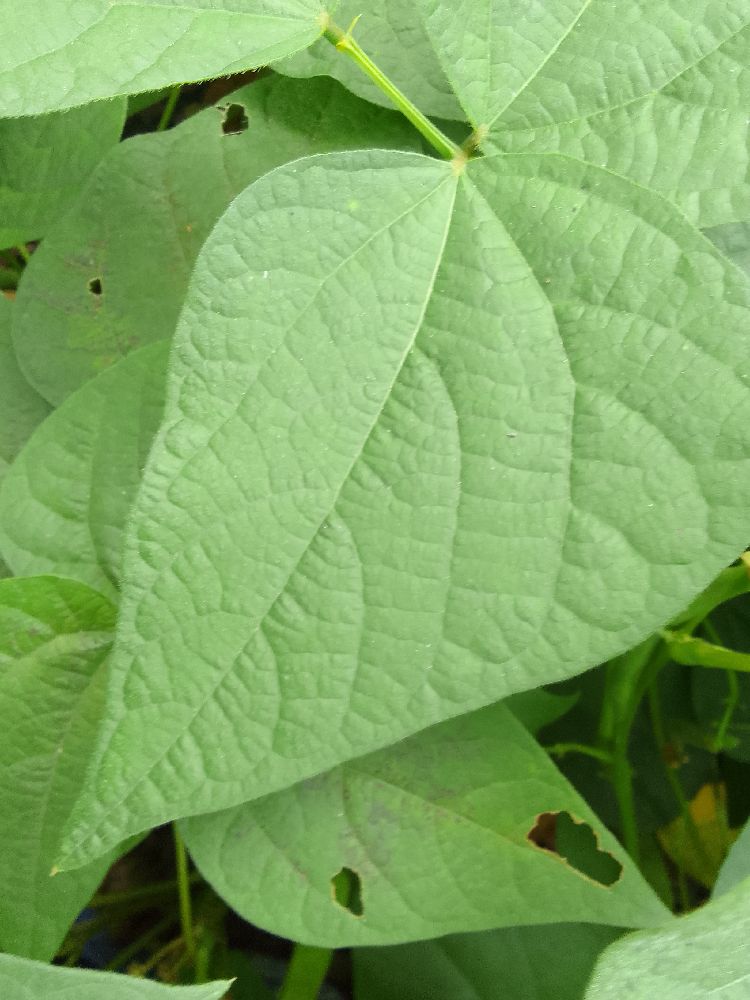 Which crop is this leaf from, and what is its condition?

common bean, healthy
